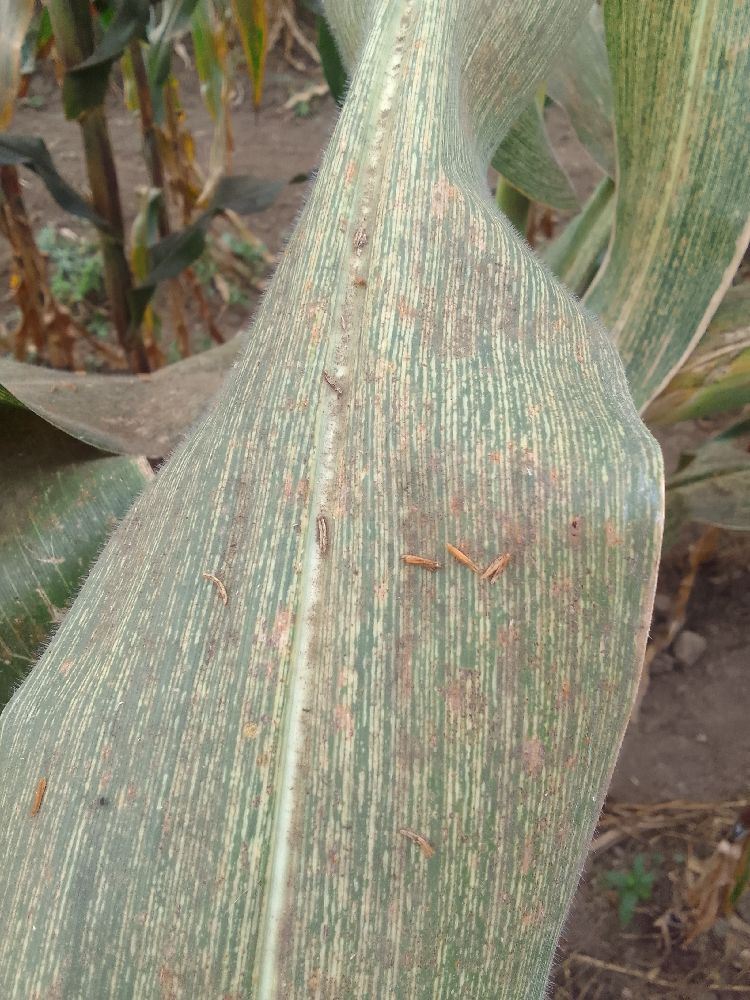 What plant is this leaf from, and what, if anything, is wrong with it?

maize, maize streak virus
